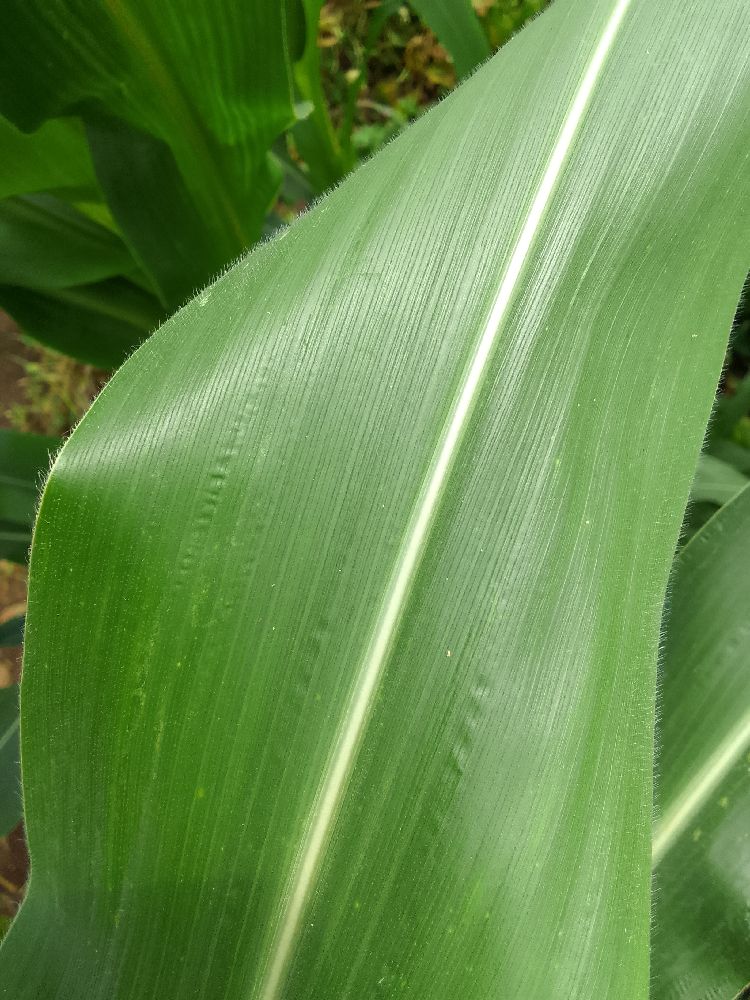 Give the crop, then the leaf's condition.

maize, healthy
